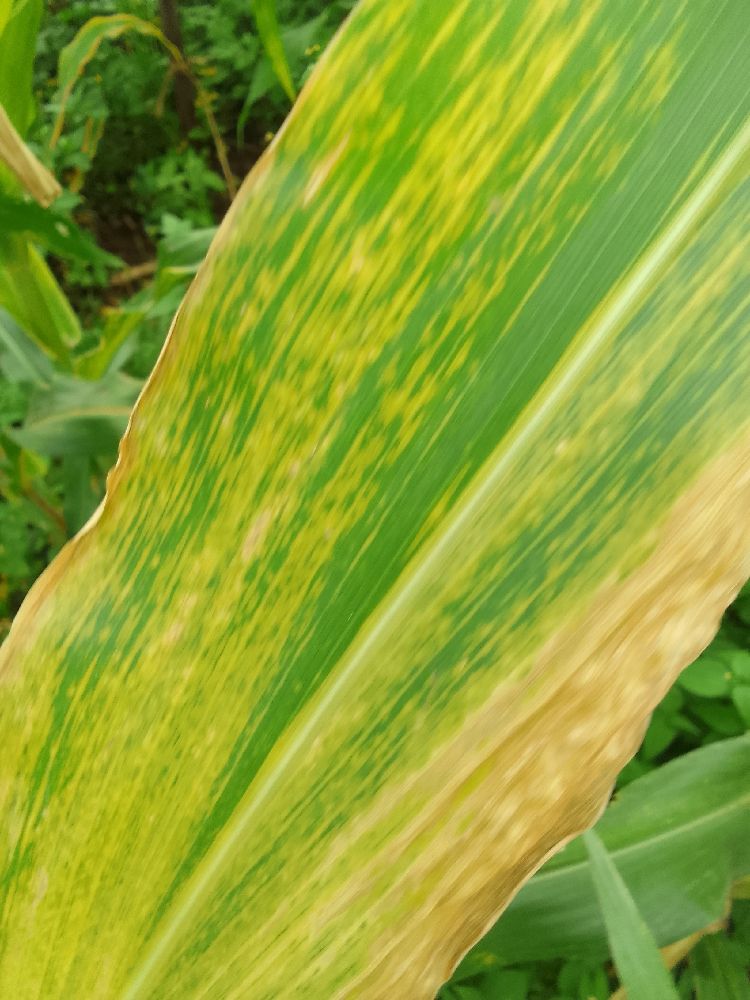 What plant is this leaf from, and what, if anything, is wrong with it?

maize, maize lethal necrosis
